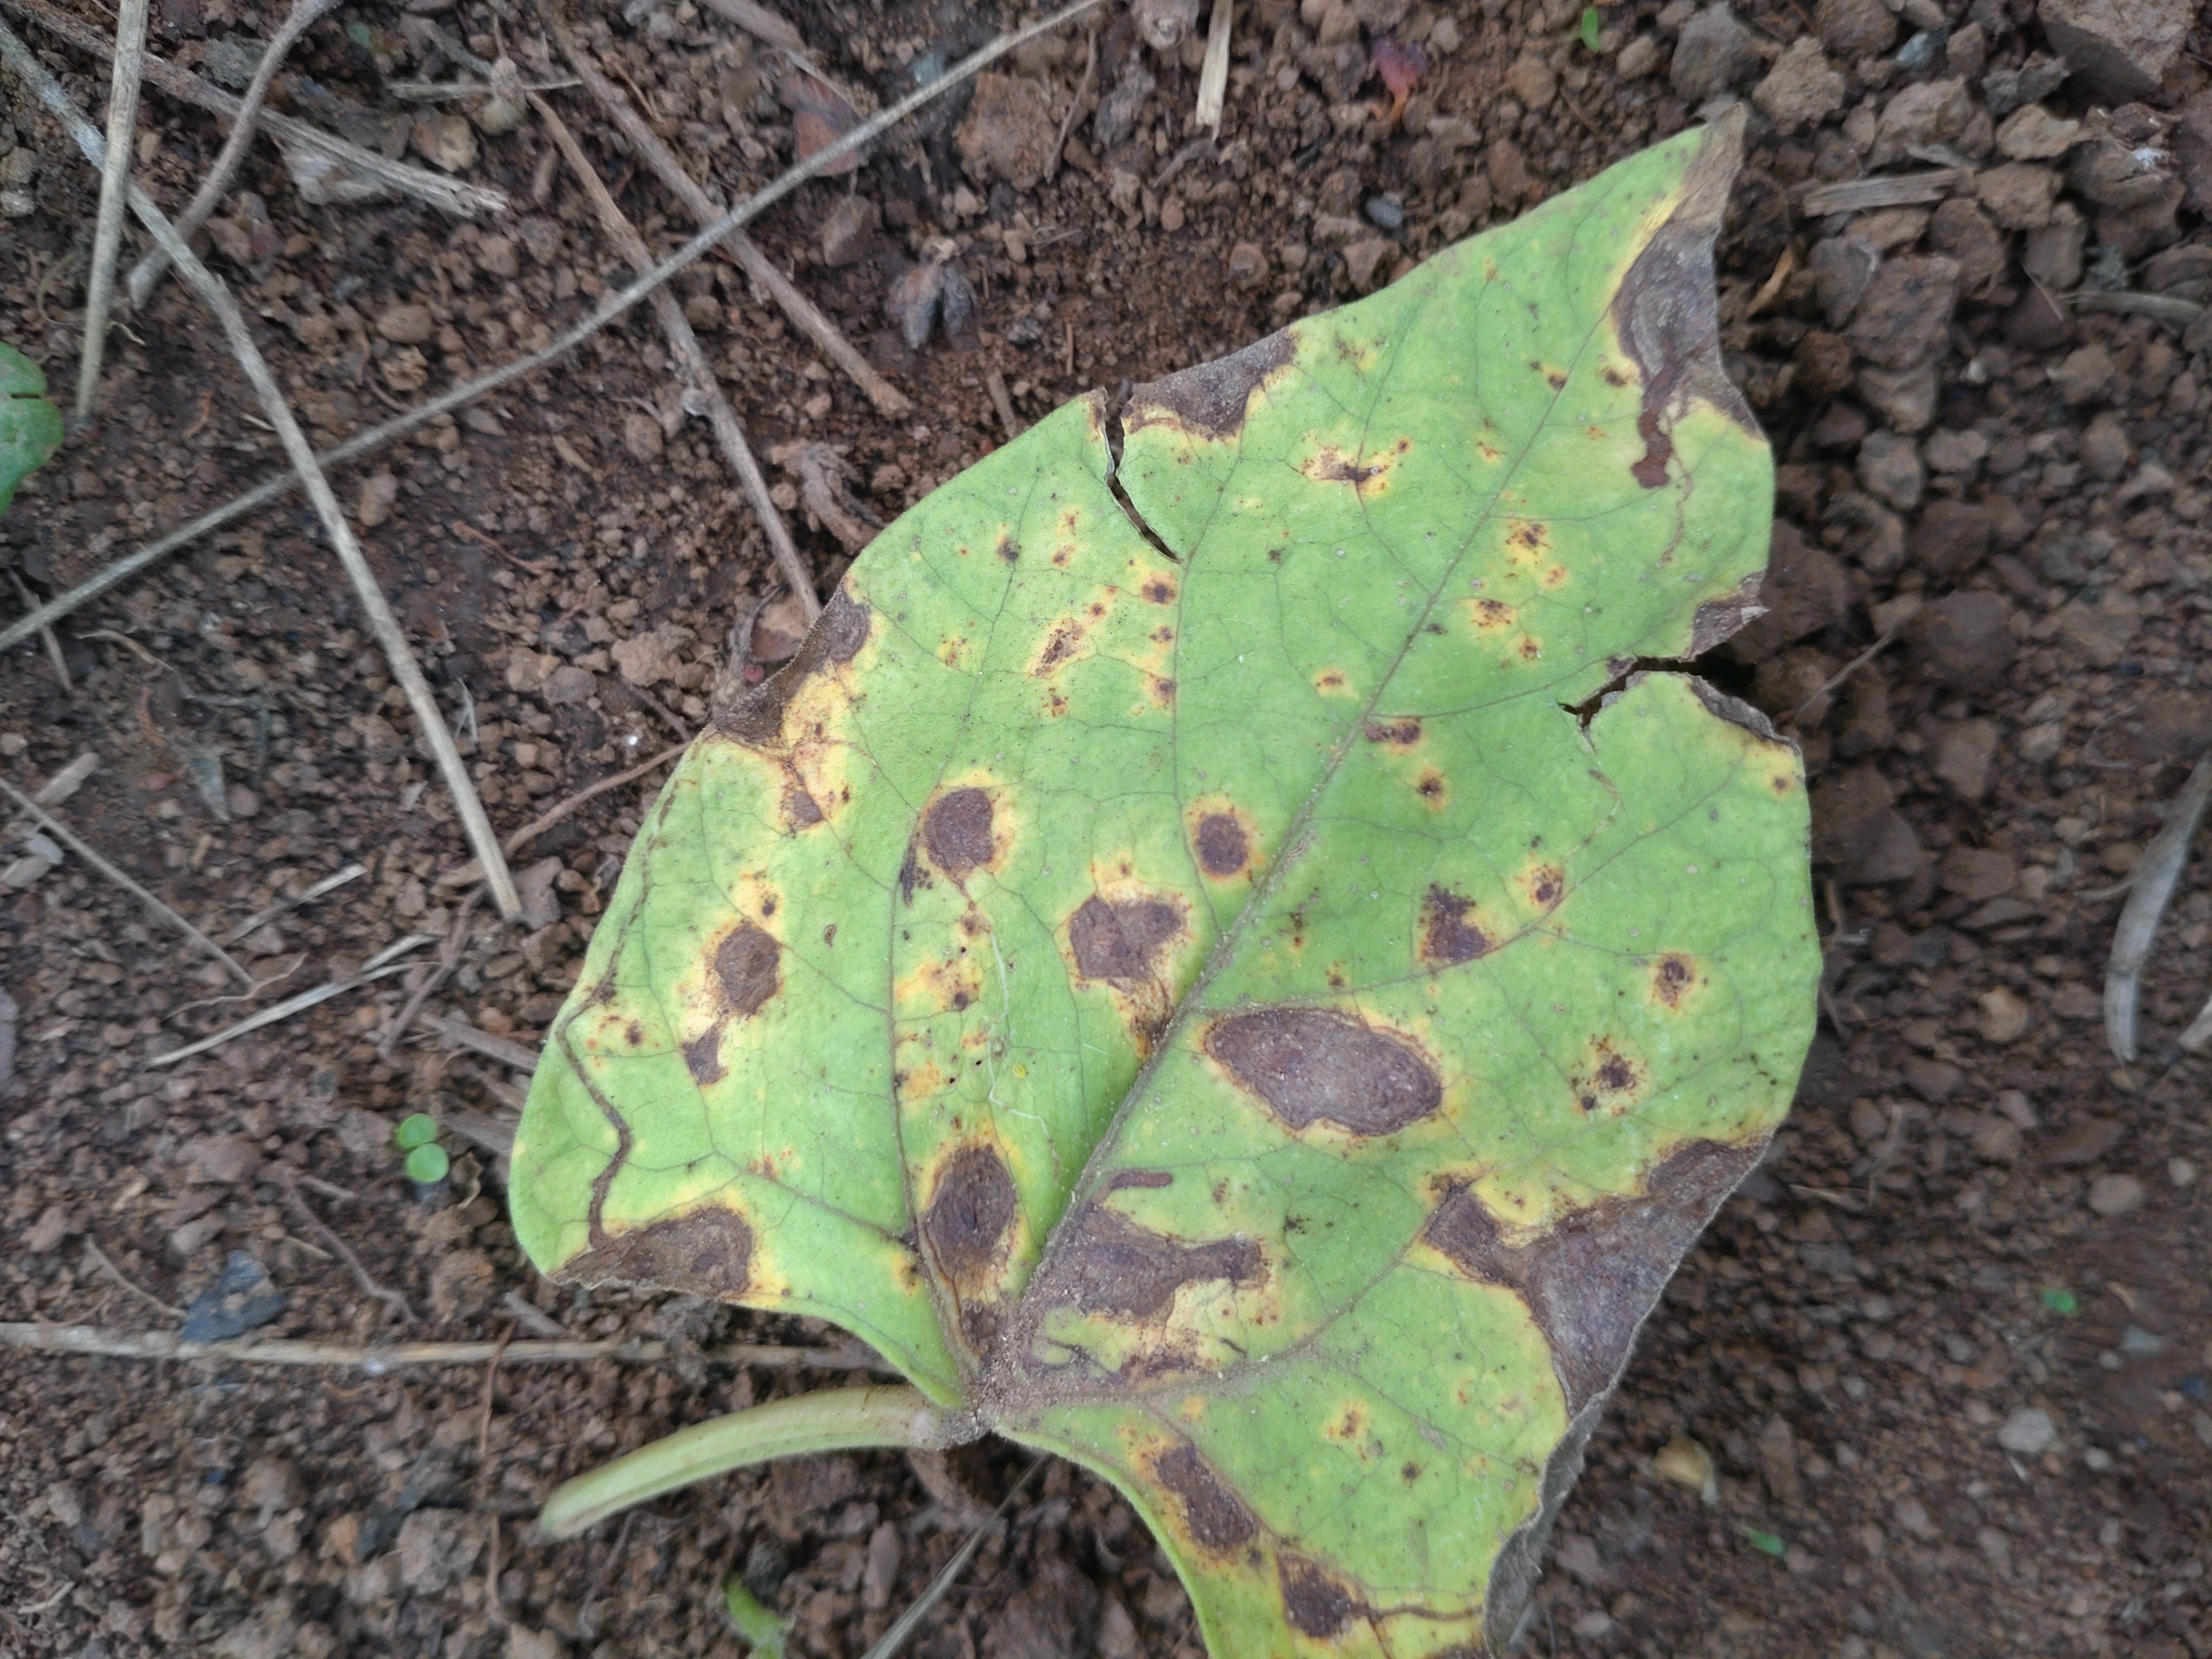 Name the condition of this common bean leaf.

rust
